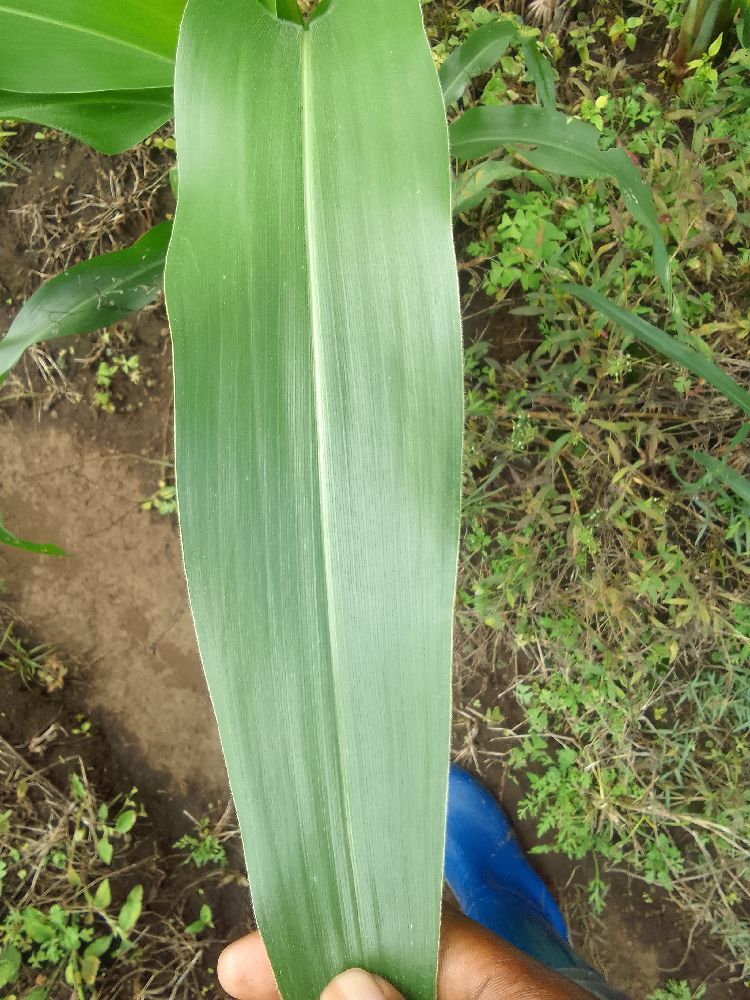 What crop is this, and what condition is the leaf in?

maize, healthy
